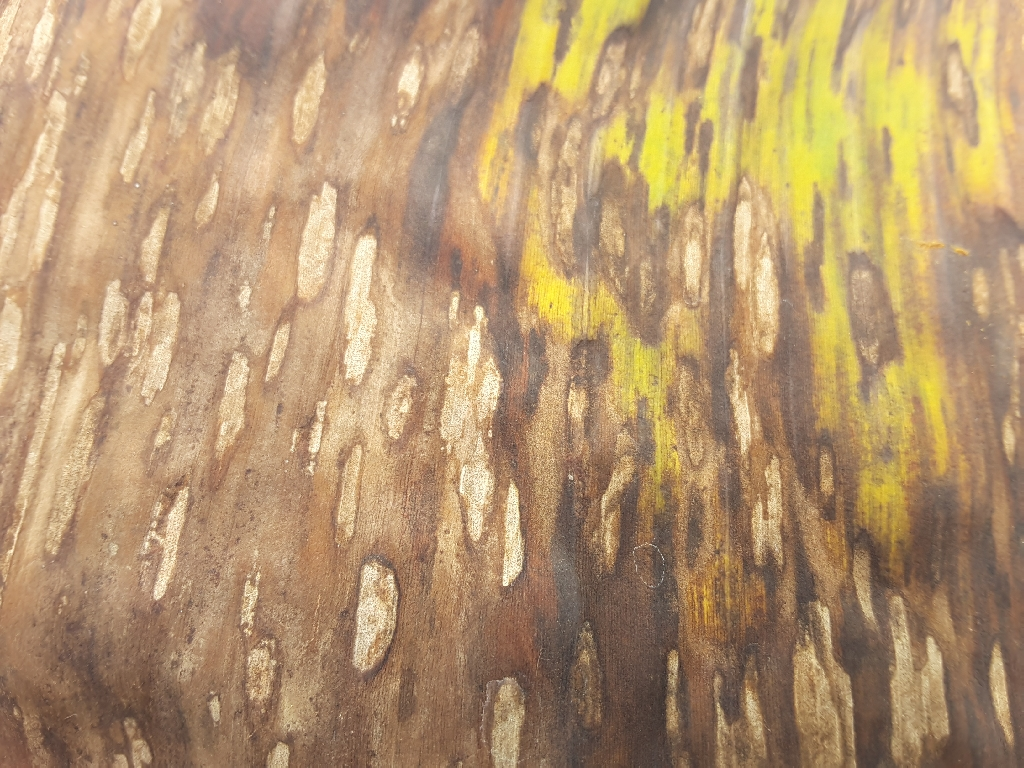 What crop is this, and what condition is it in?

banana, black sigatoka
